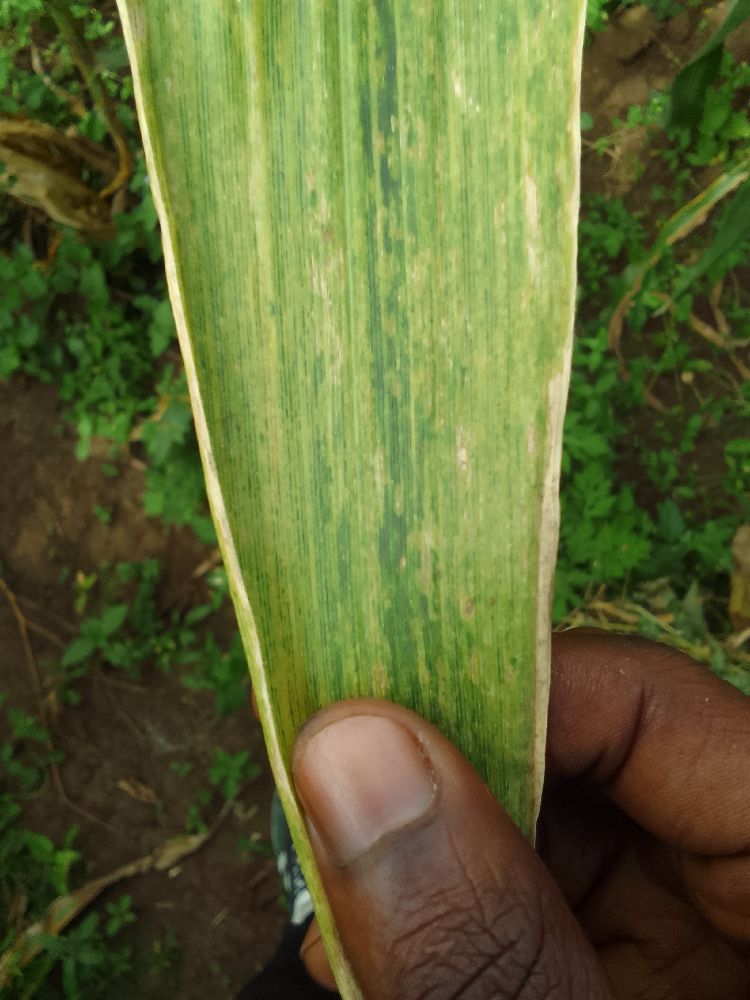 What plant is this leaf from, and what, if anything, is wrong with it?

maize, maize lethal necrosis
